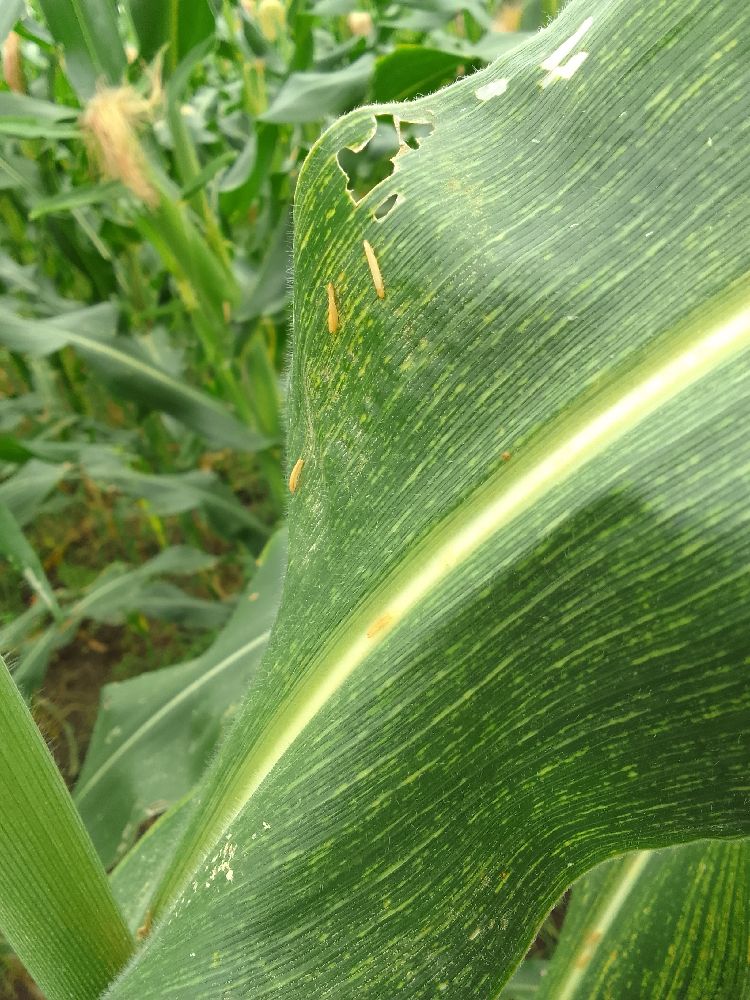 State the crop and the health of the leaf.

maize, maize streak virus
